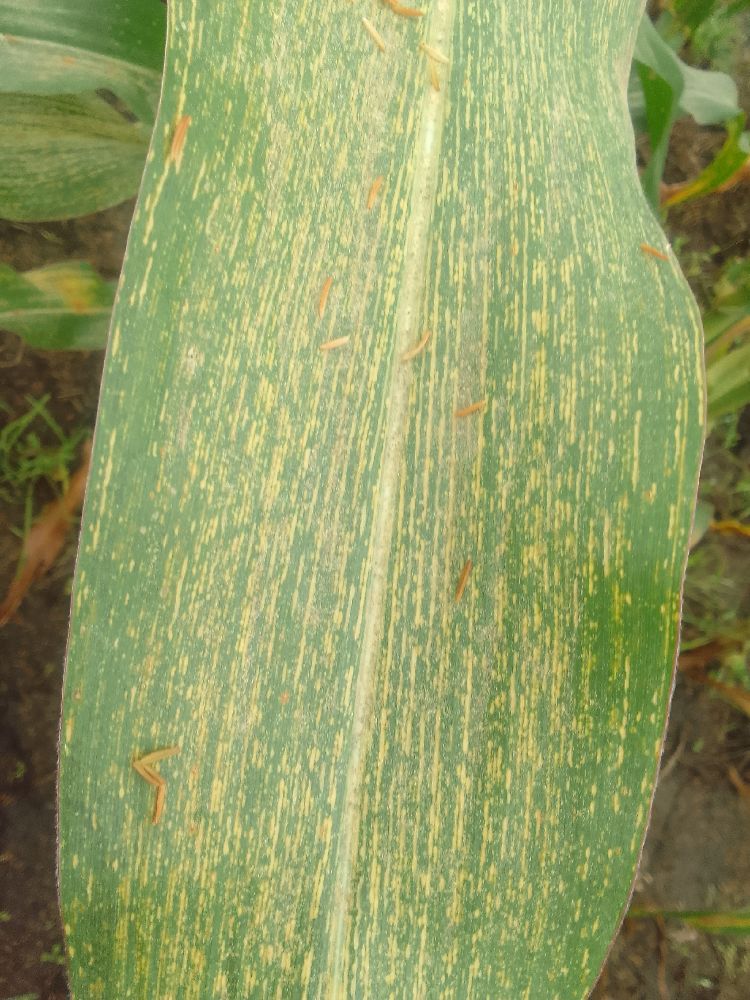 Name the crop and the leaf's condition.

maize, maize streak virus
